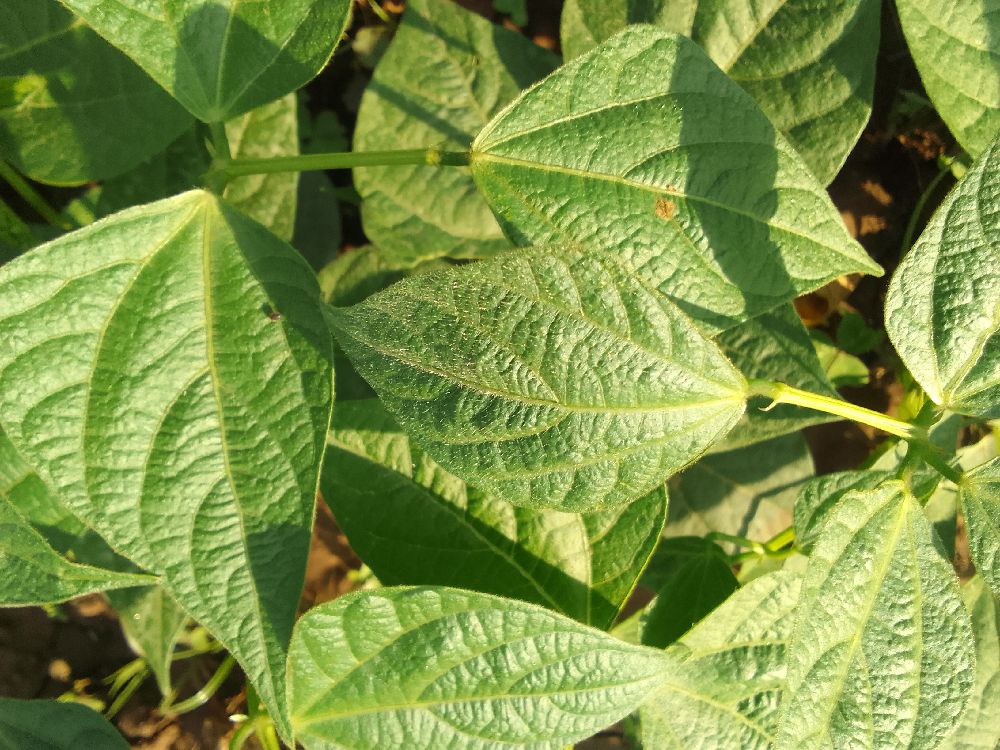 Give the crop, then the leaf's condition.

common bean, healthy
